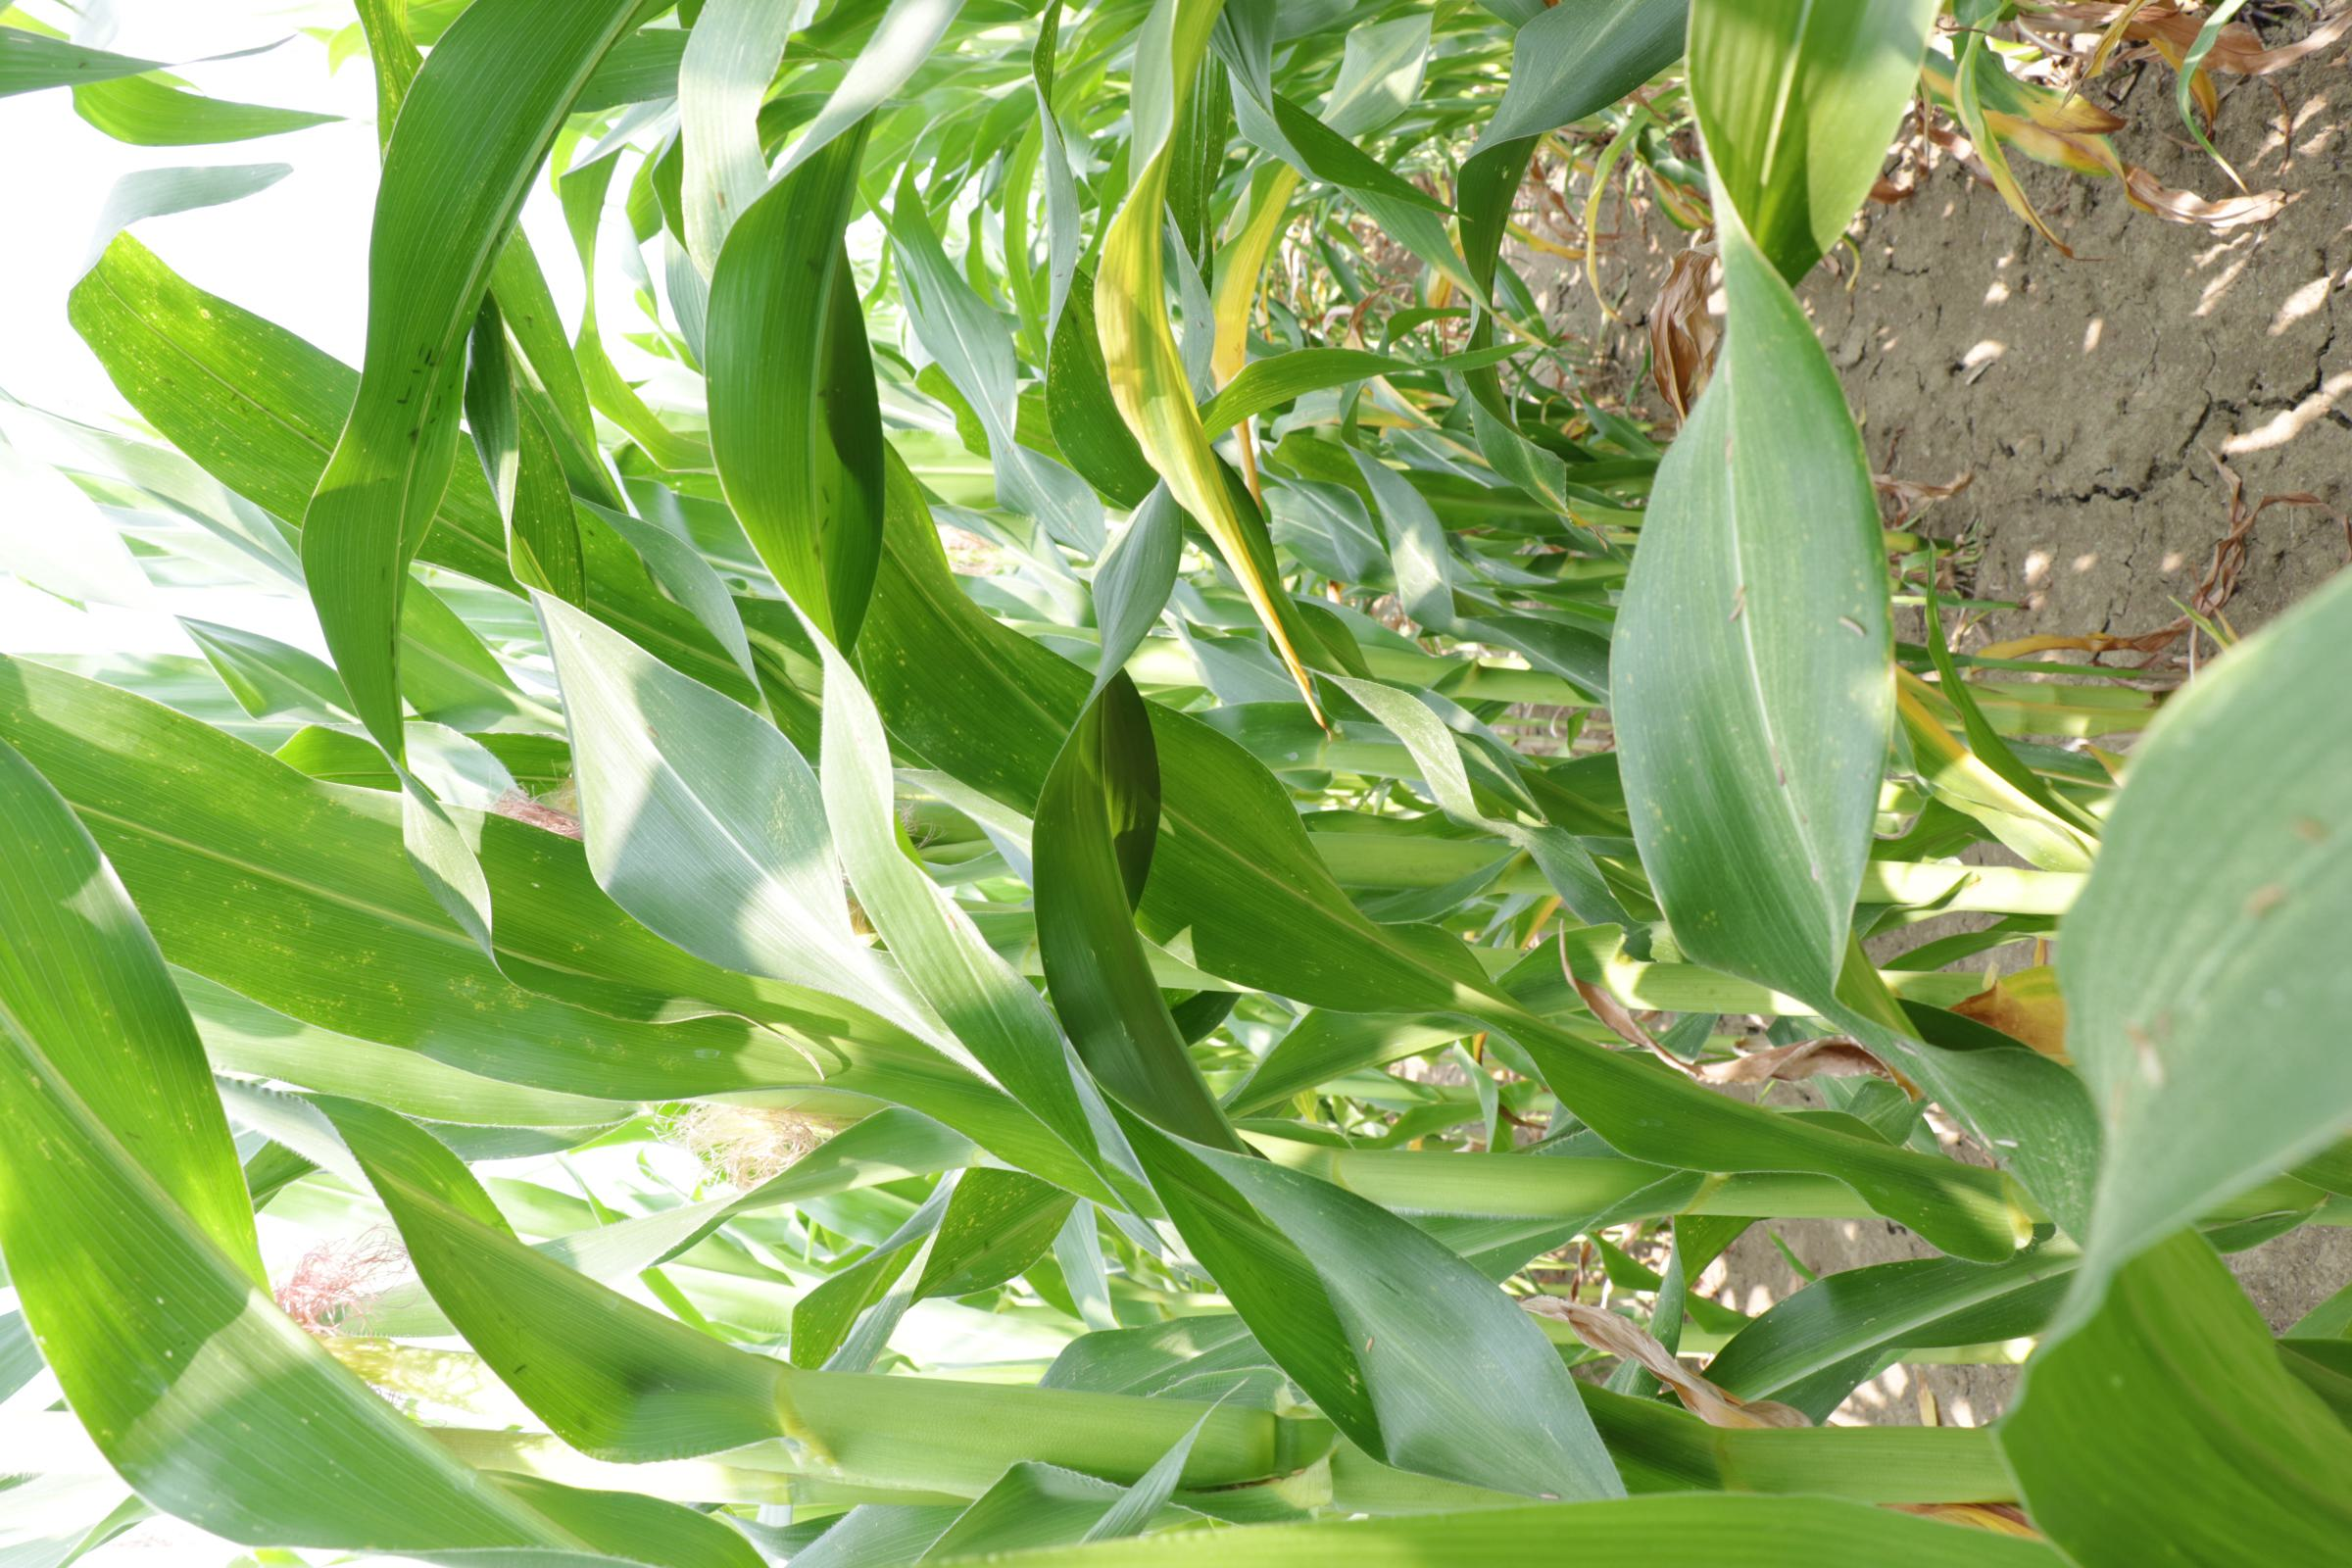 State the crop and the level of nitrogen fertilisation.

maize, full nitrogen fertilisation
